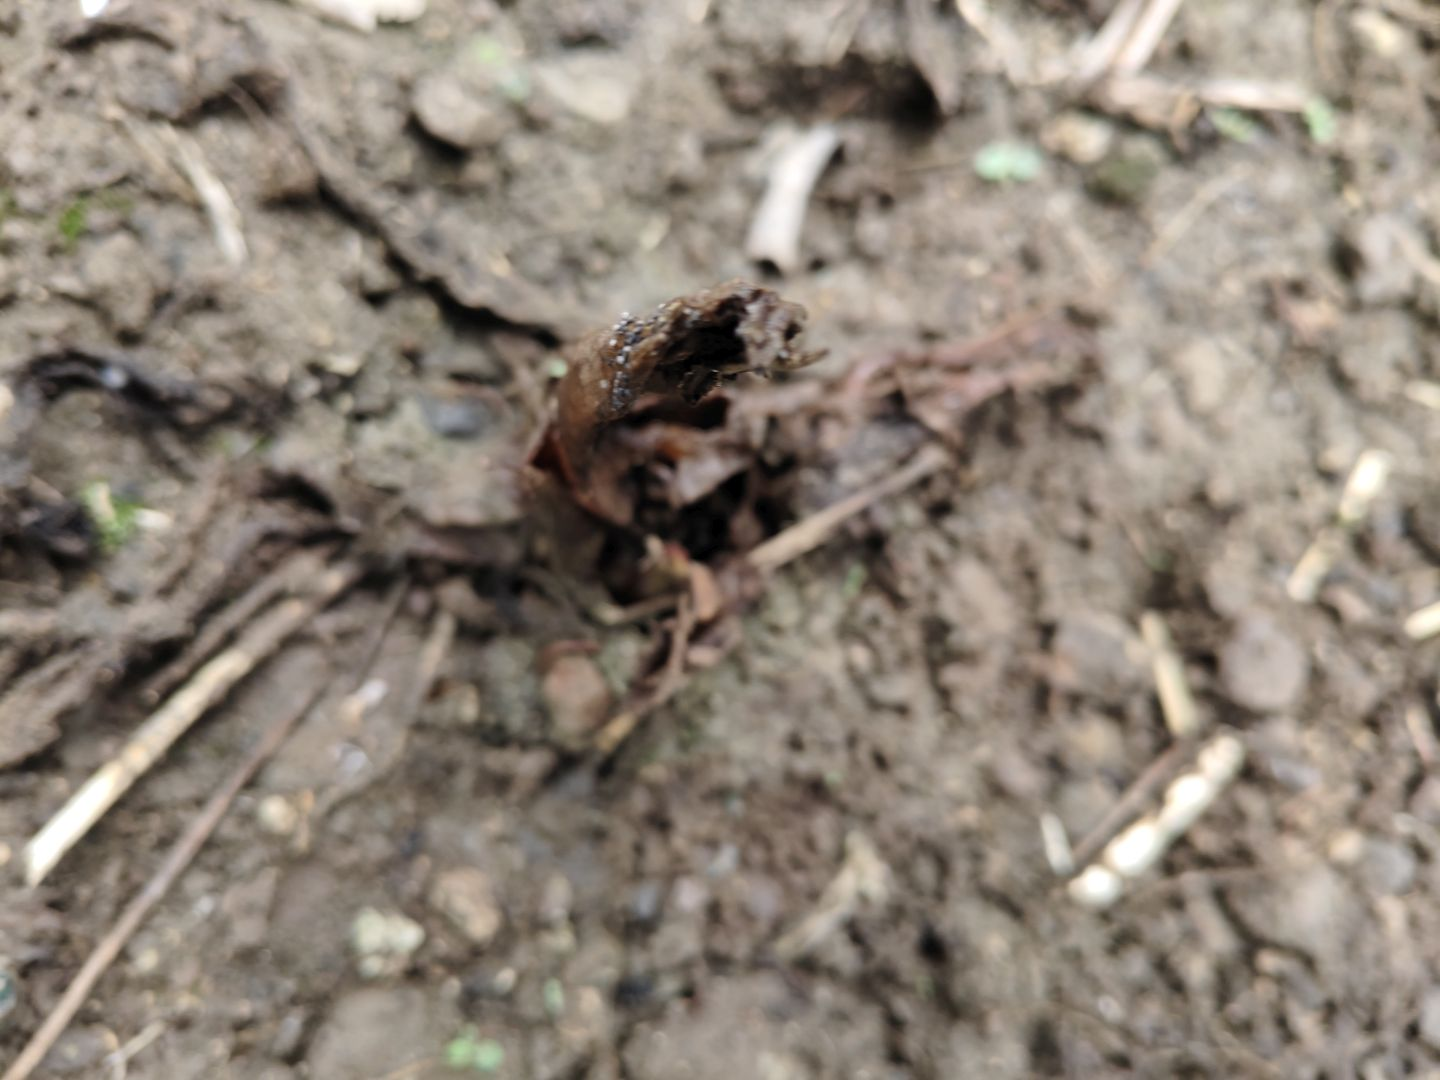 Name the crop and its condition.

taro, root rot
